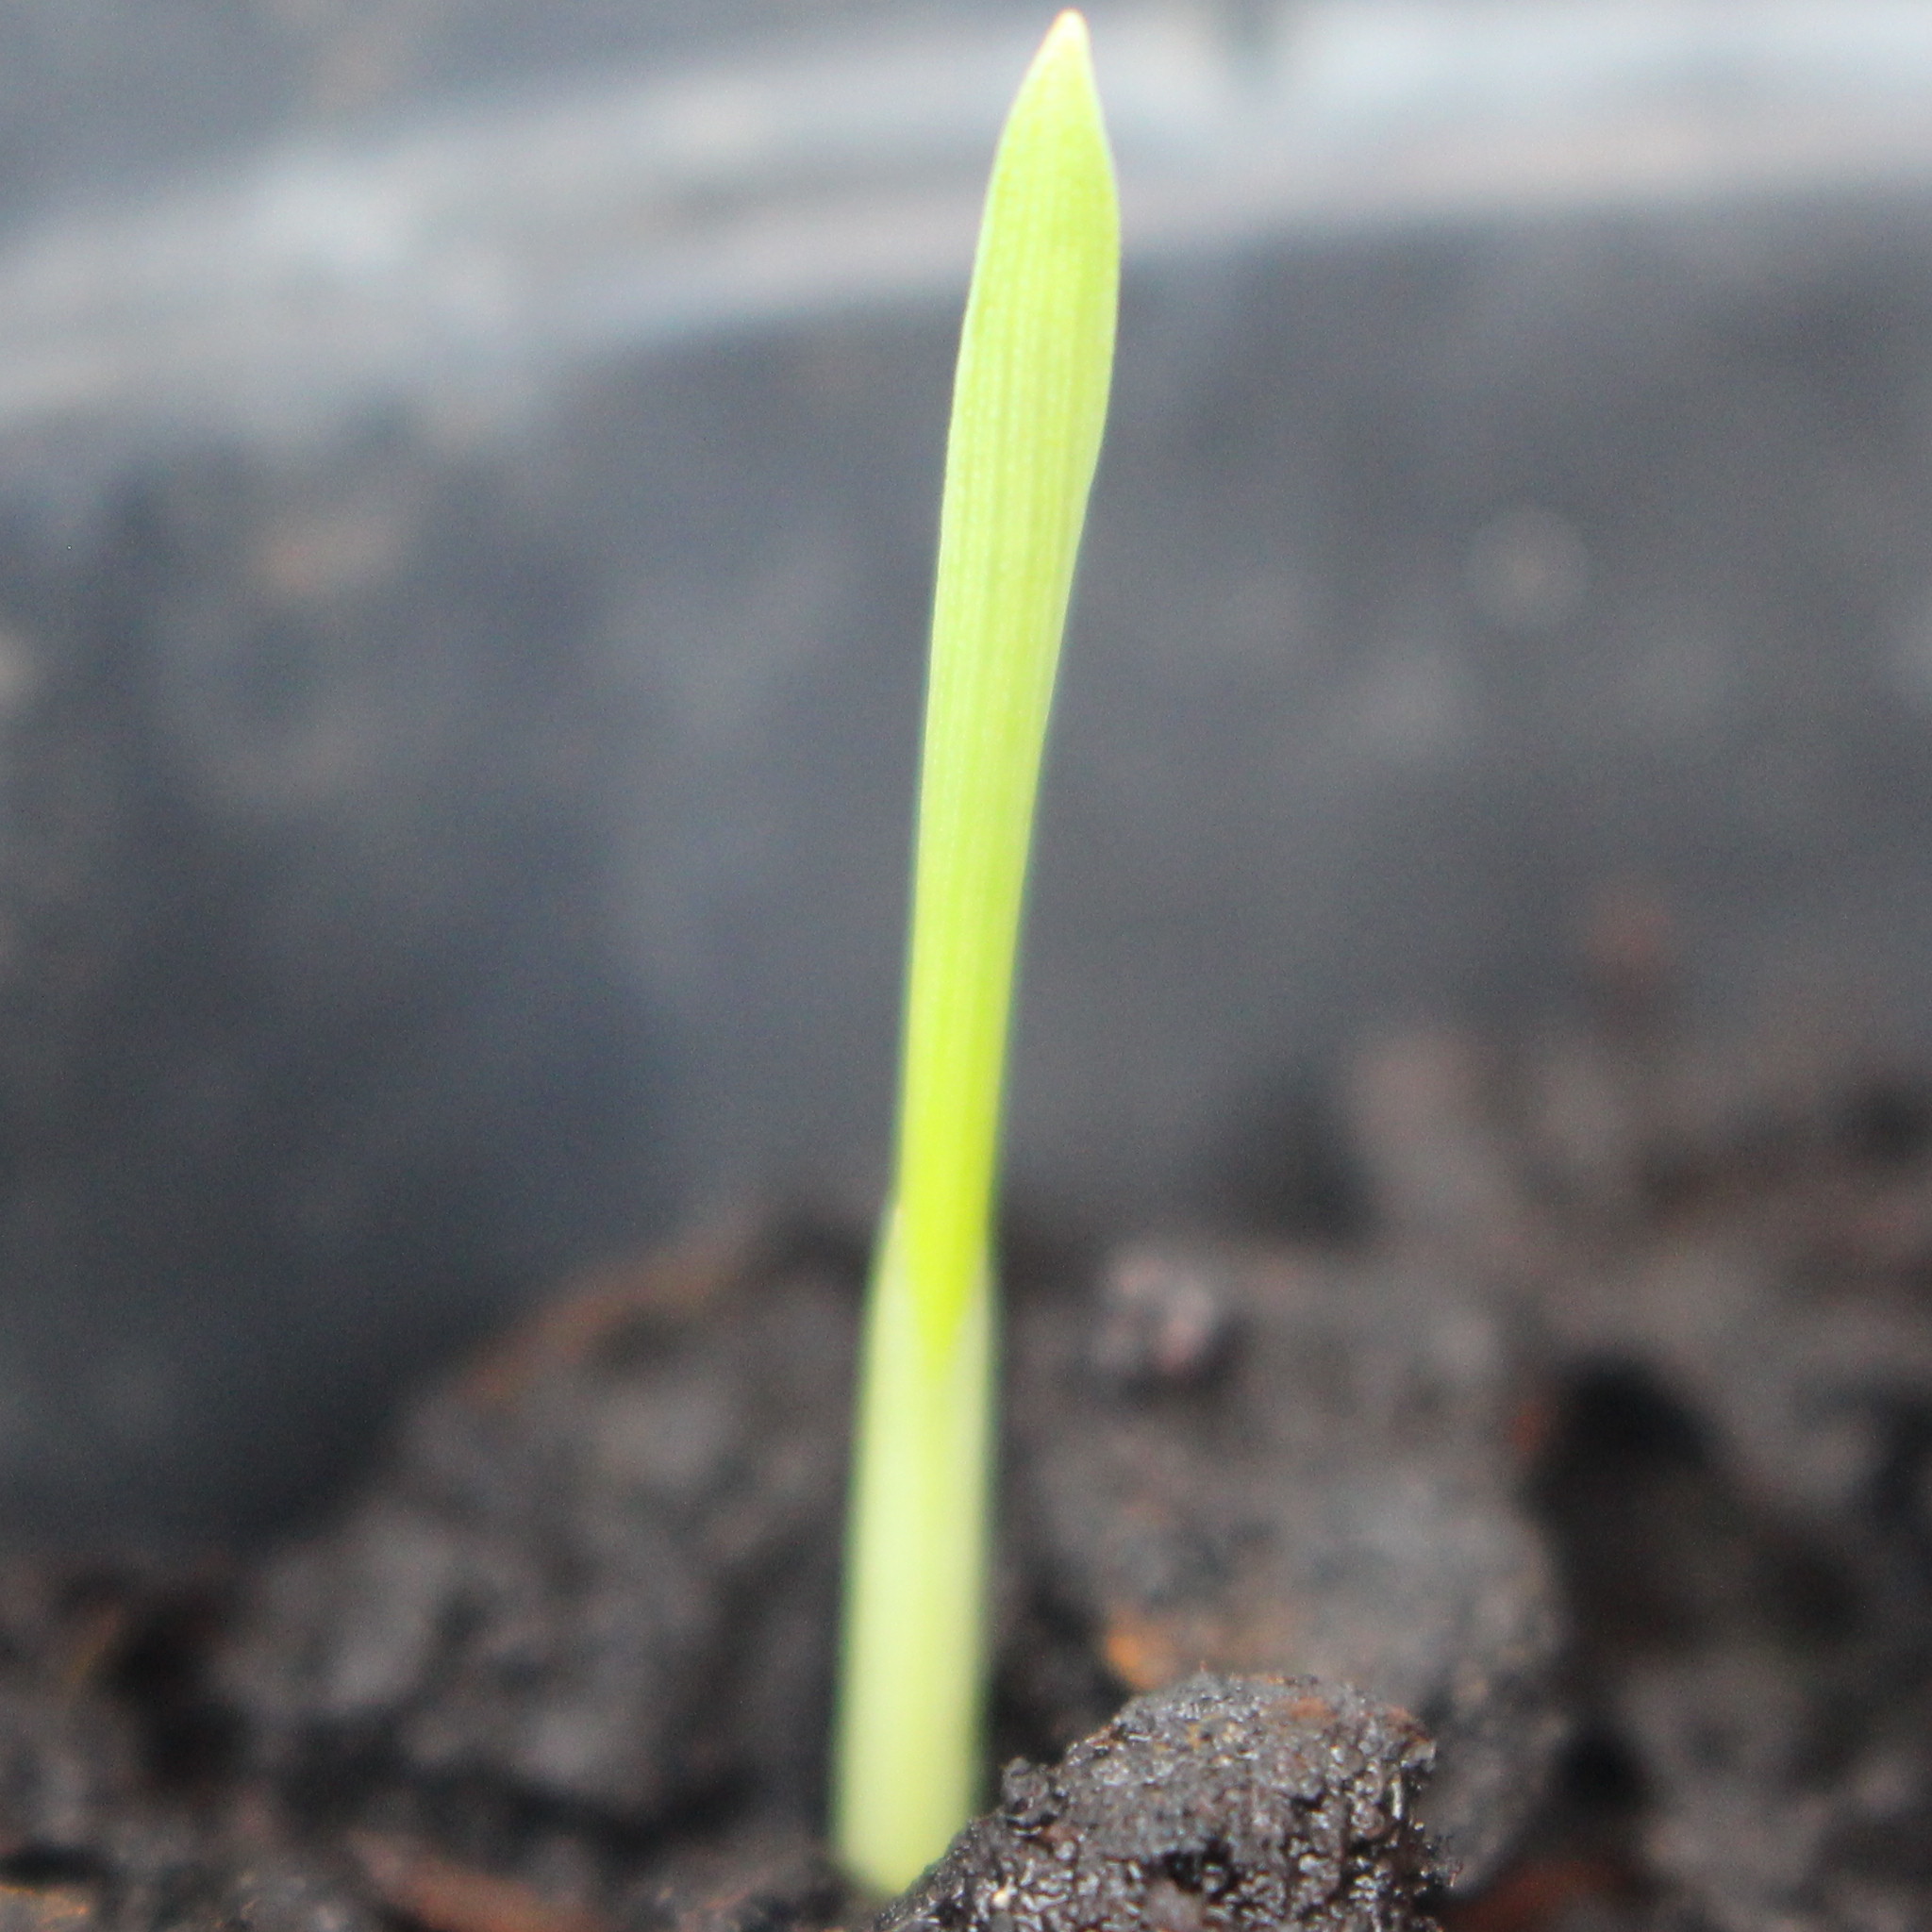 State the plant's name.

Avena sterilis
